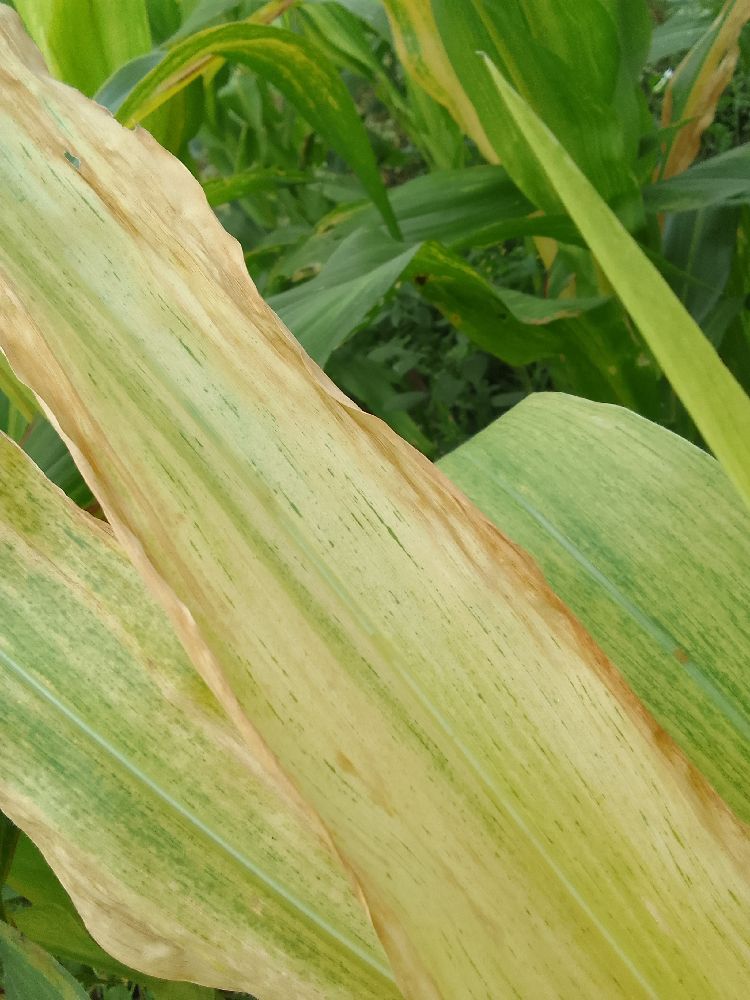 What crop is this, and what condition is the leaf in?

maize, maize lethal necrosis
